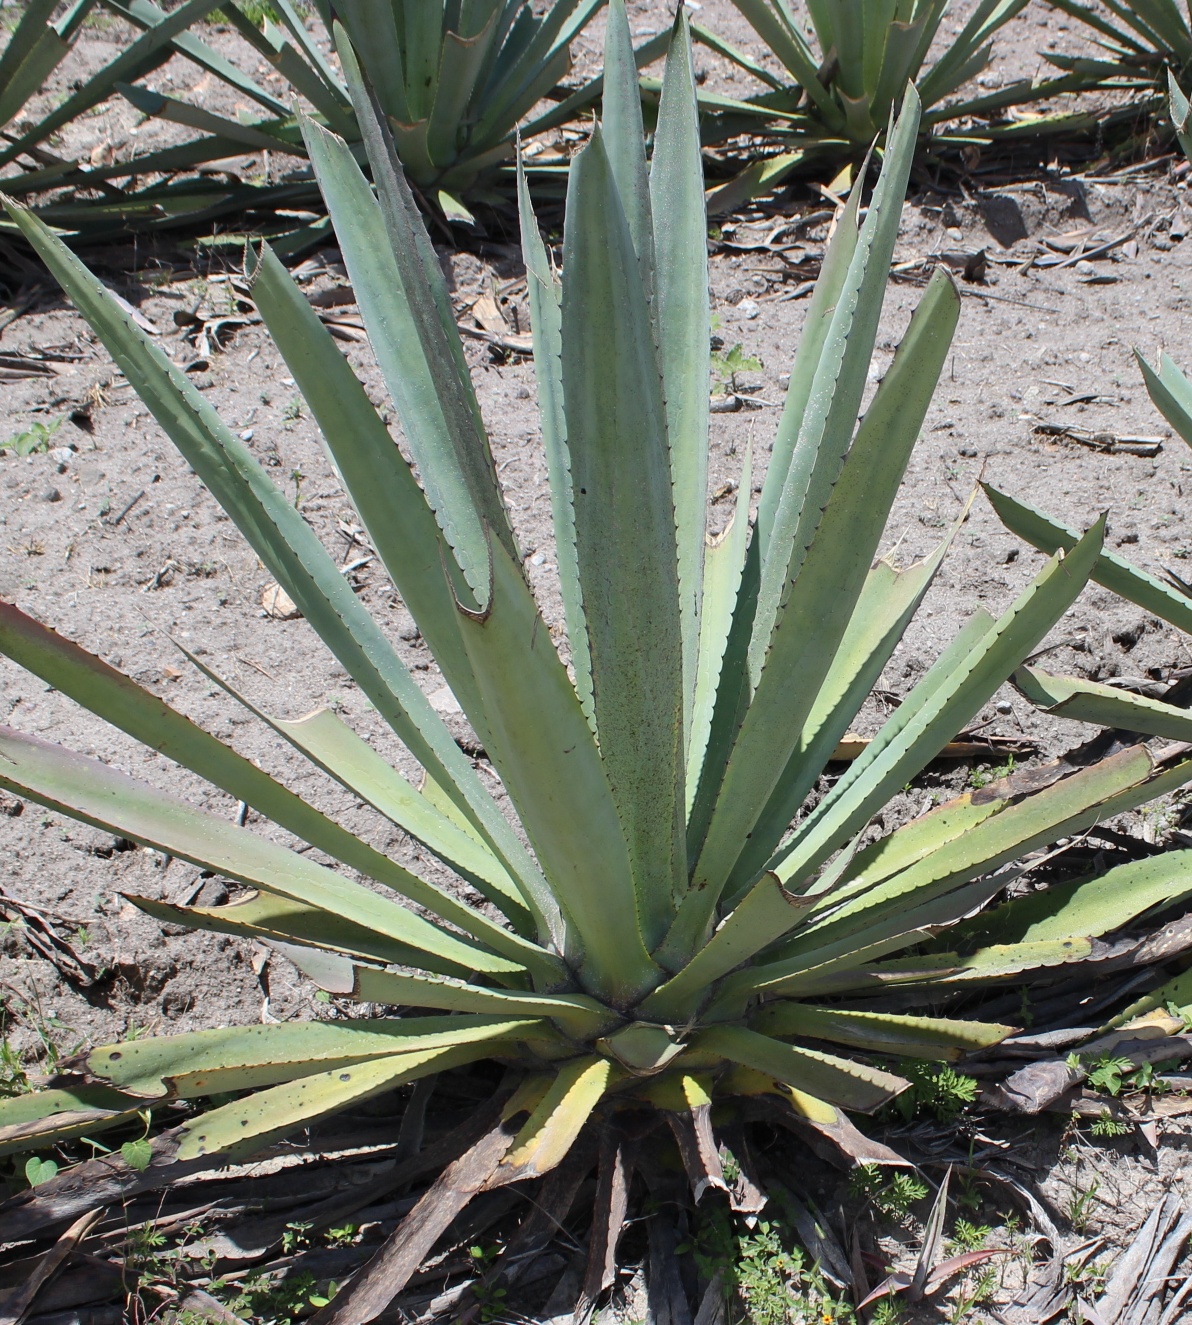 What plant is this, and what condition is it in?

agave, yellow
